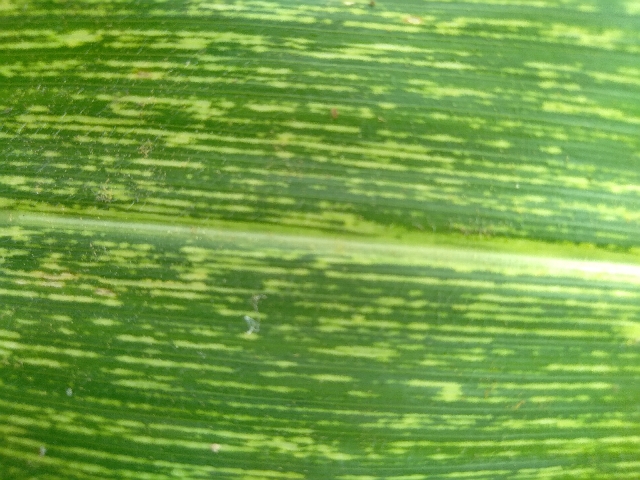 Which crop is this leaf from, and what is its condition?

maize, maize streak virus
